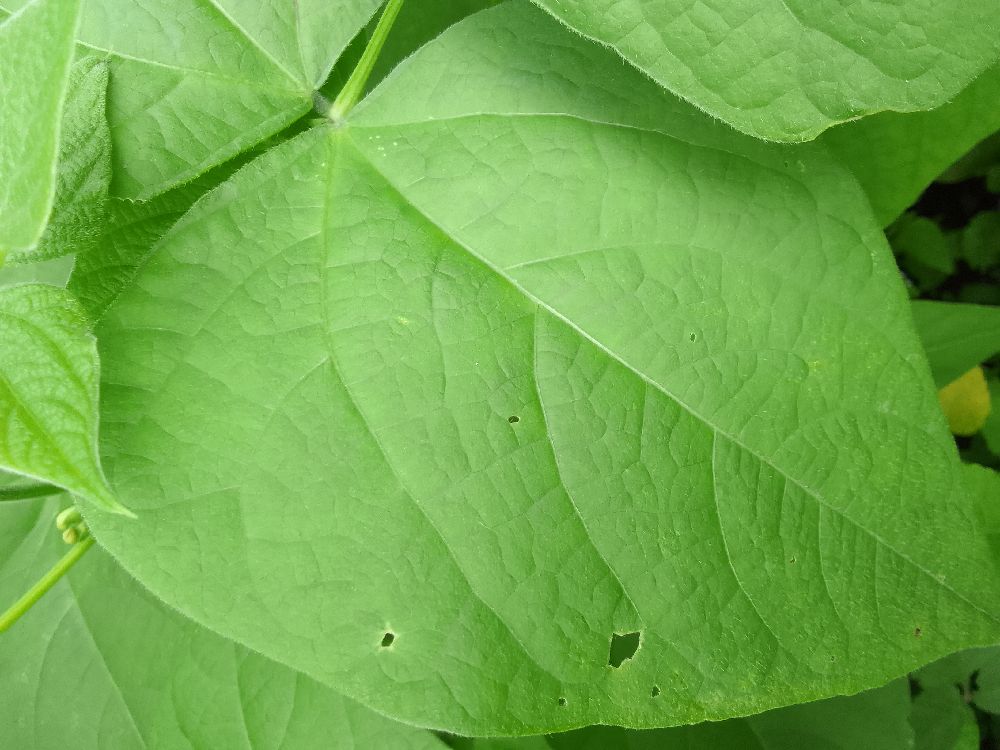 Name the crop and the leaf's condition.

common bean, healthy
